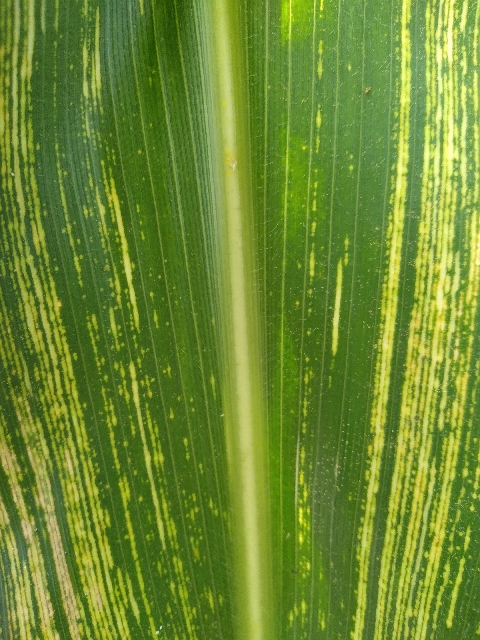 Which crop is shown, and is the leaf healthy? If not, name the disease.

maize, maize streak virus
